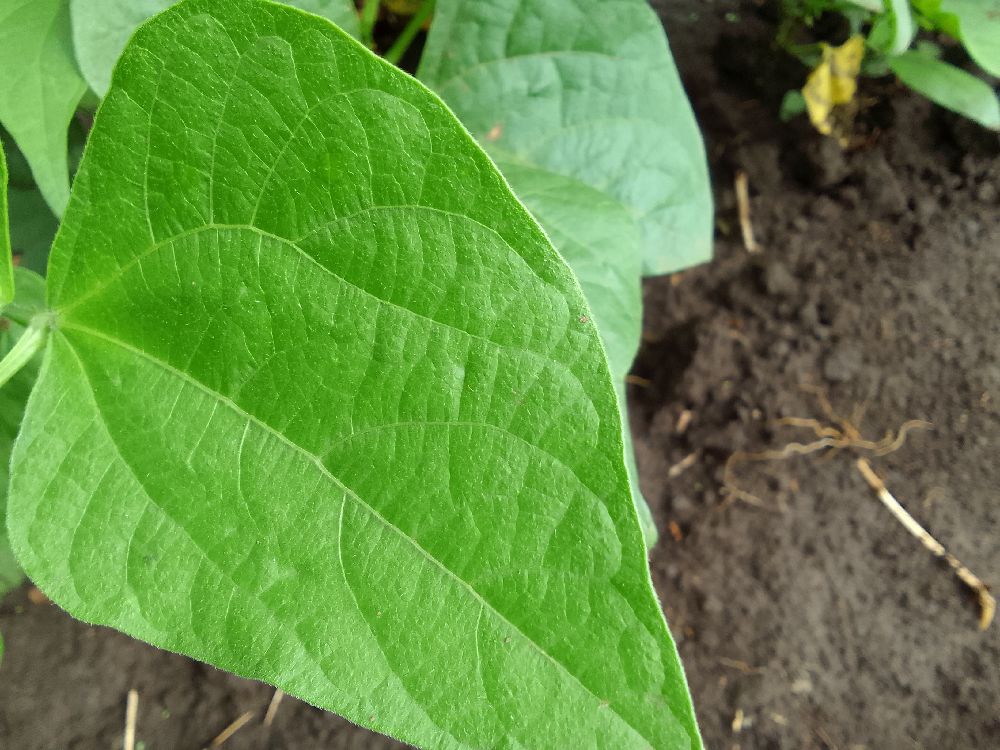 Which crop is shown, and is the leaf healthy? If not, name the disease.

common bean, healthy
